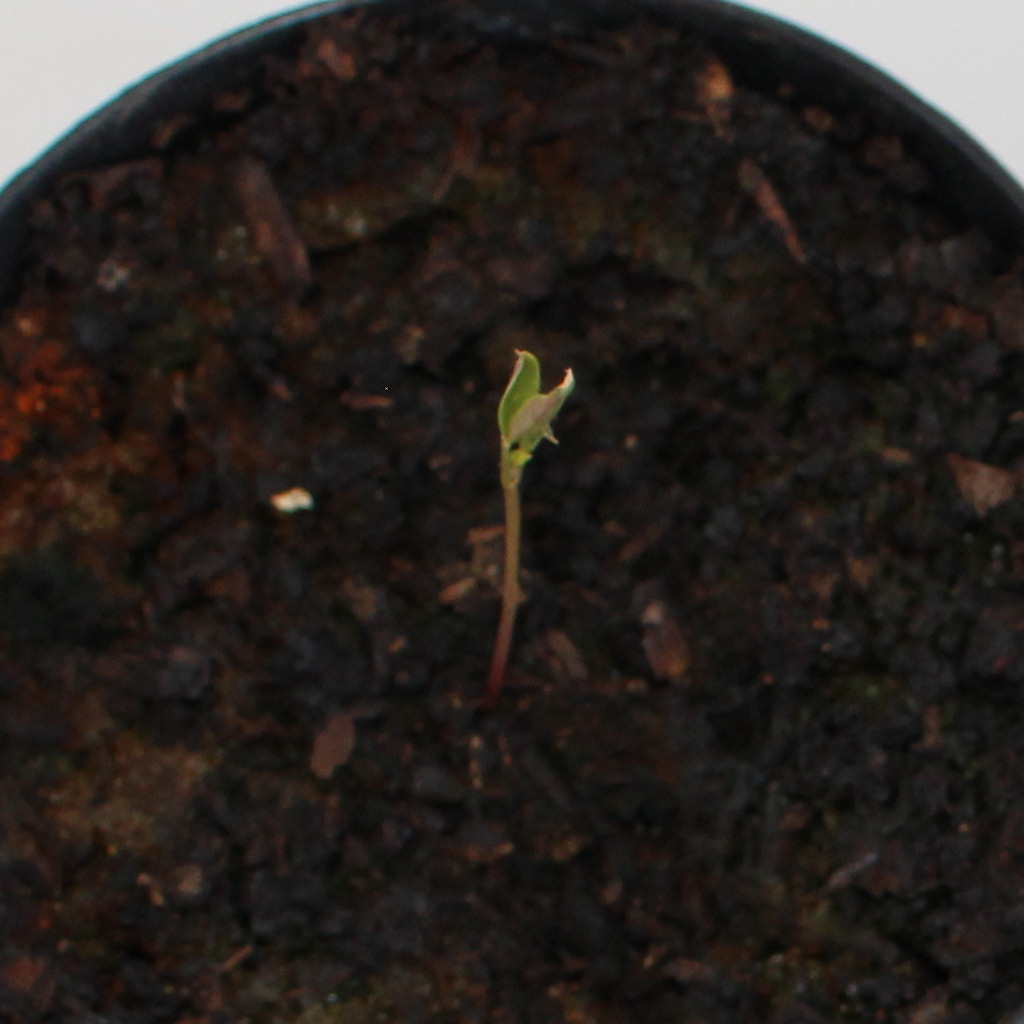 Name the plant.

Vicia sativa
